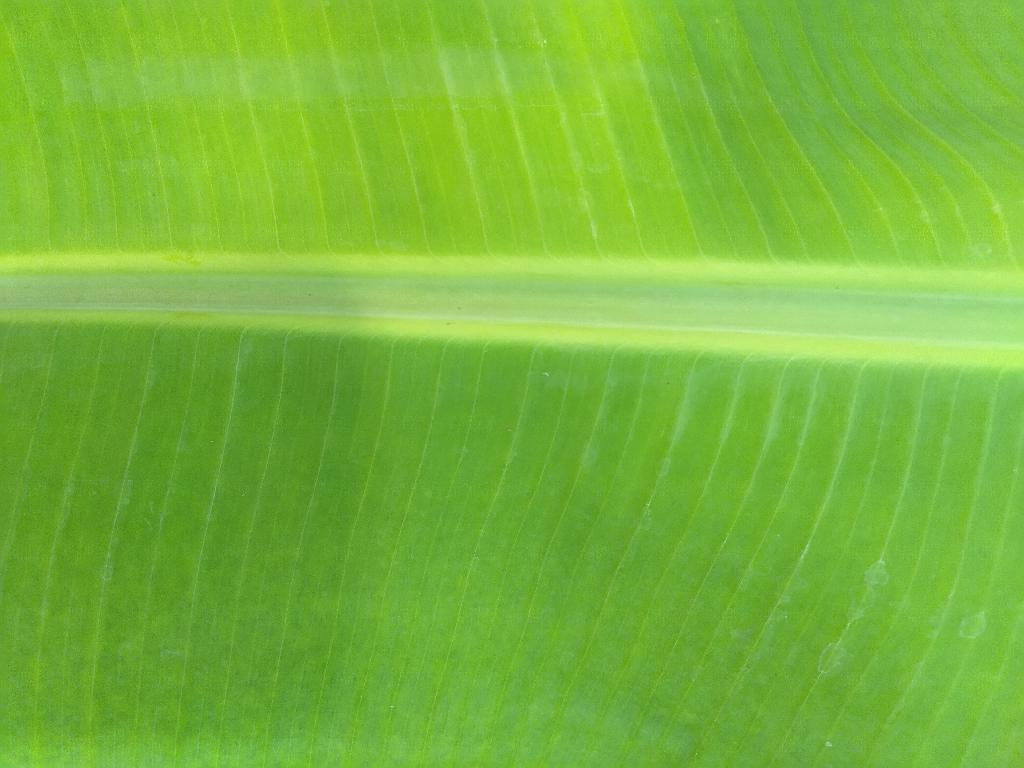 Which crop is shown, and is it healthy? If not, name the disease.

banana, healthy
